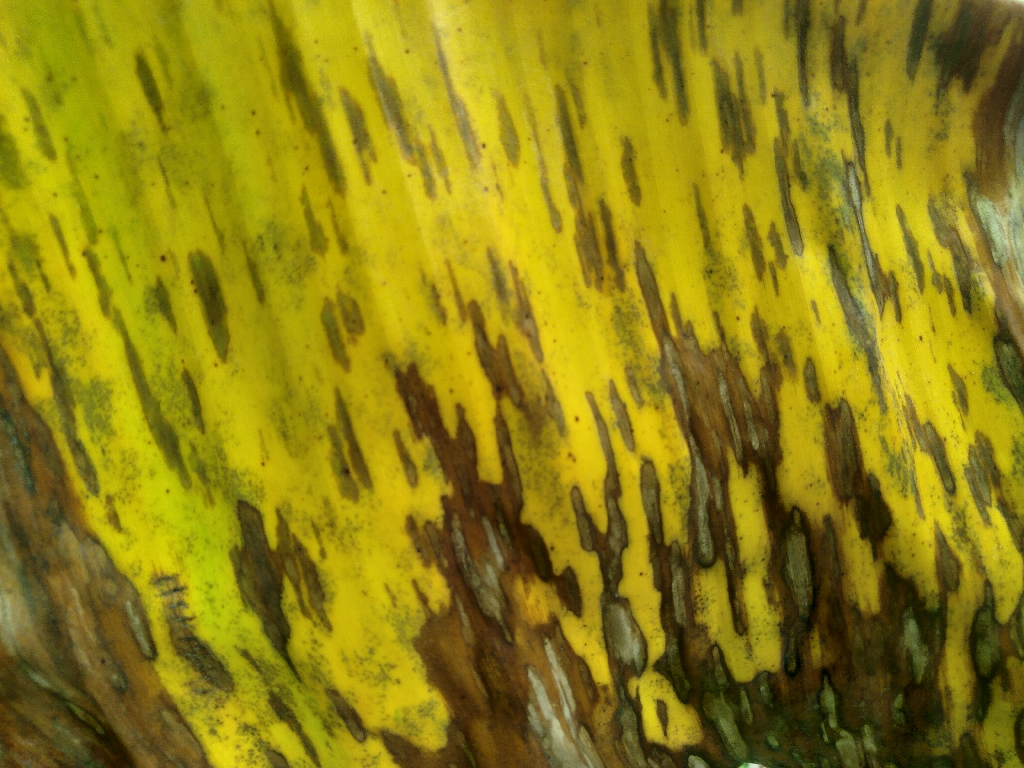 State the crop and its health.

banana, black sigatoka
